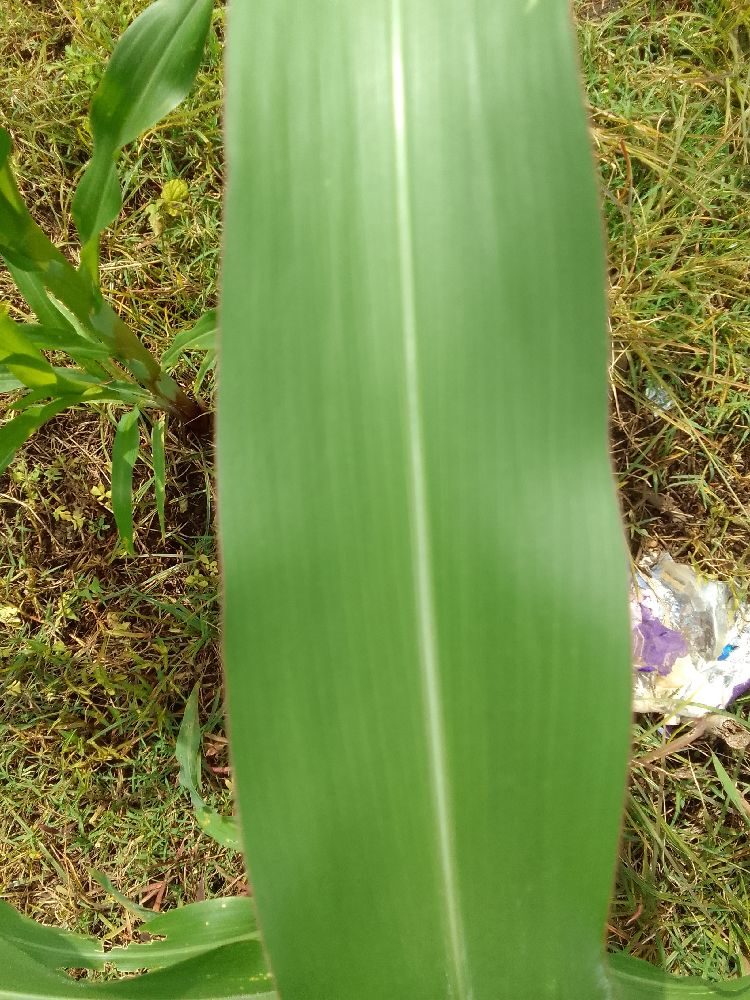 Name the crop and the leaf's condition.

maize, healthy
